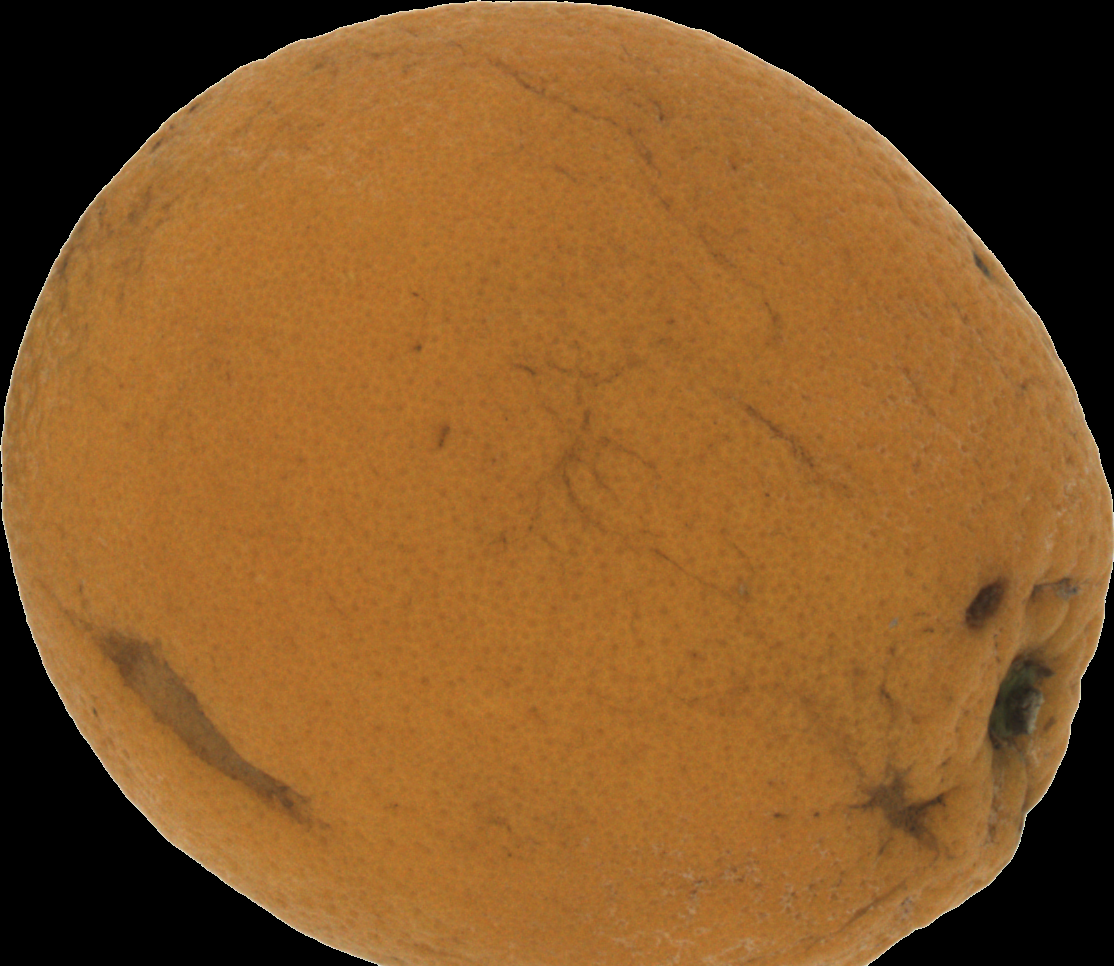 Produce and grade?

orange, bad
